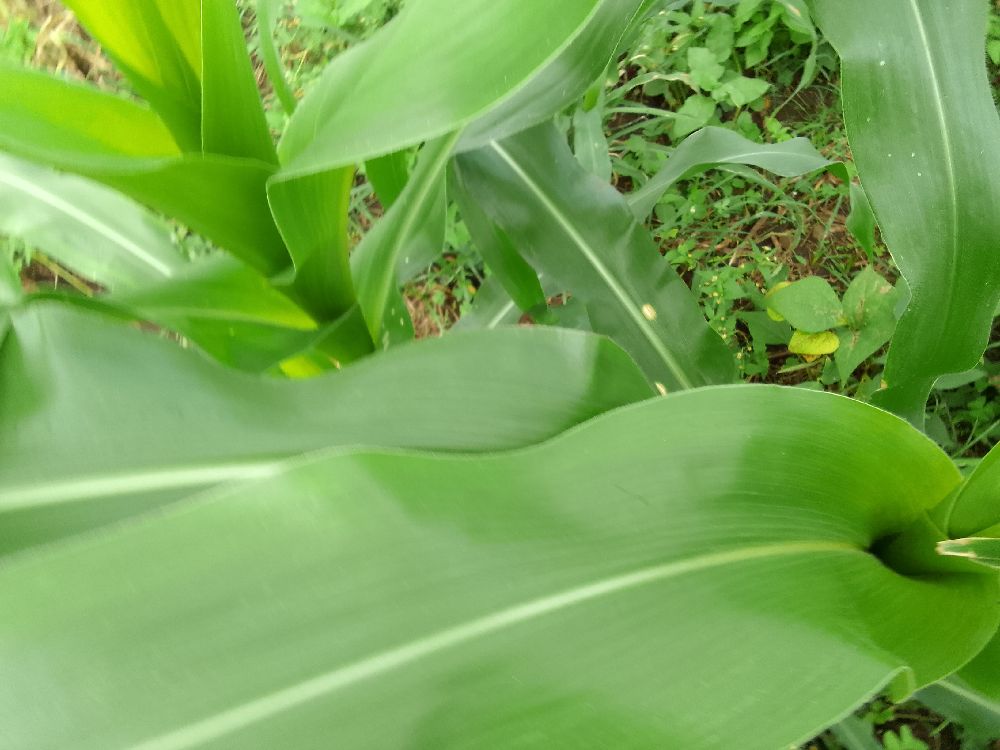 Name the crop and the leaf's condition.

maize, healthy
